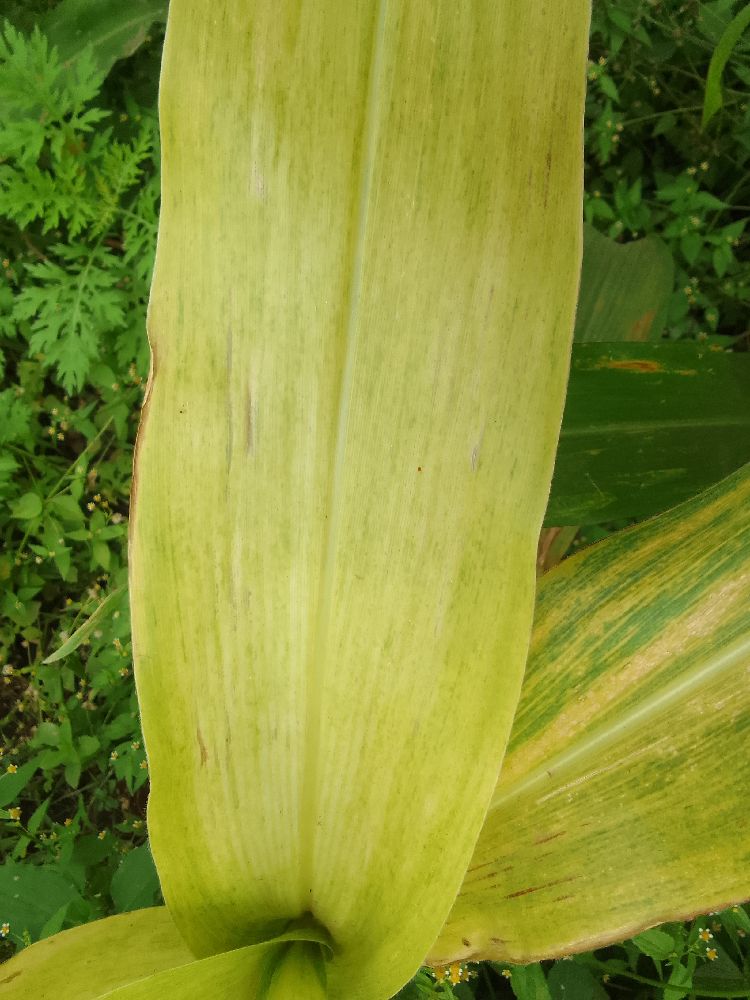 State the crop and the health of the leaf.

maize, maize lethal necrosis
